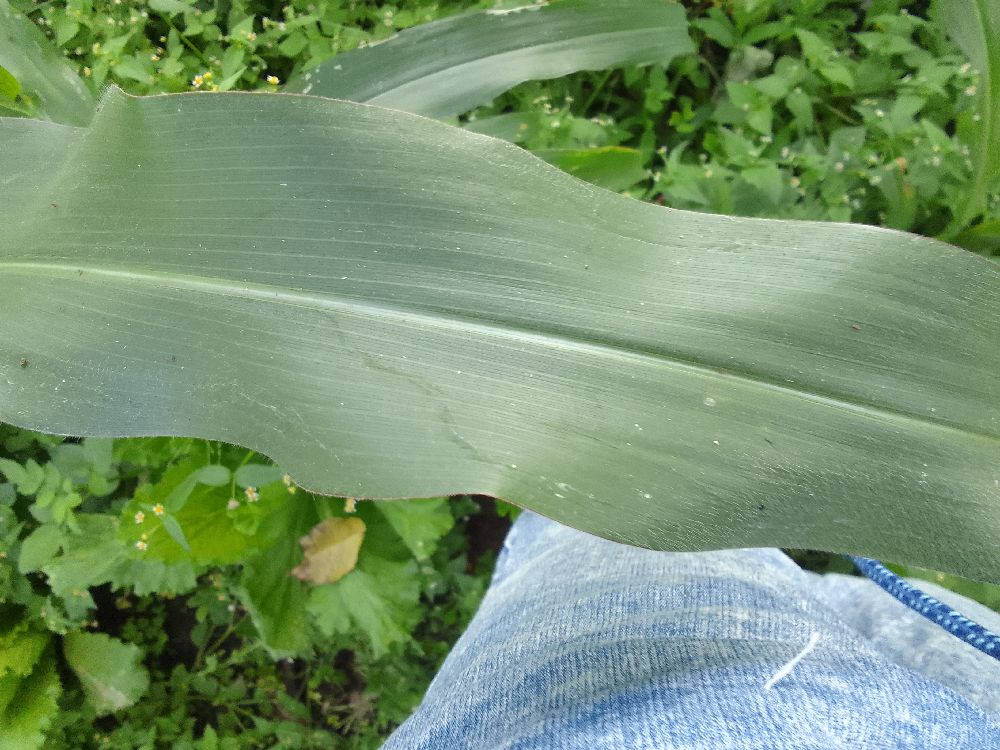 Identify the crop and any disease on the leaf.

maize, healthy
